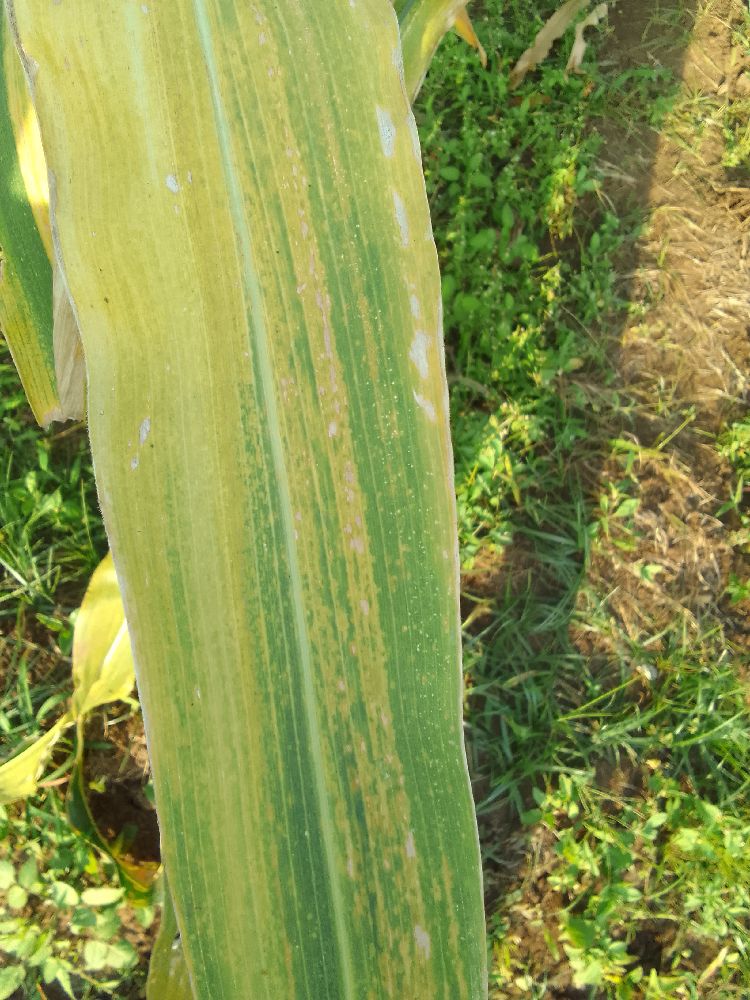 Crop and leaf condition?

maize, maize lethal necrosis
